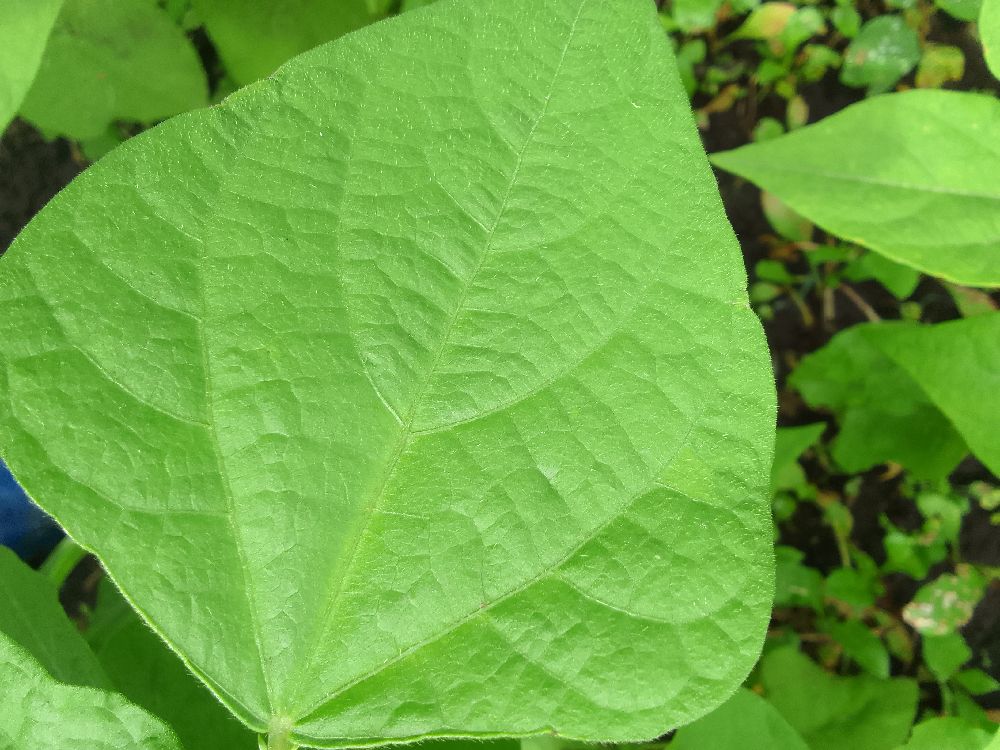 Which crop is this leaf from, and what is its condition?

common bean, healthy
